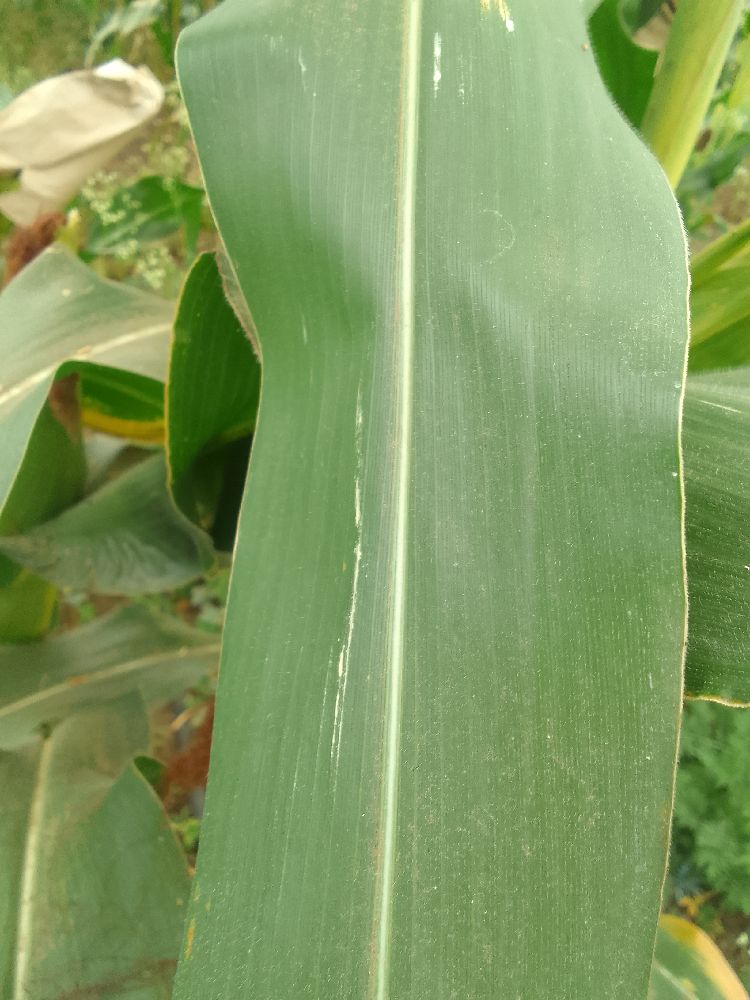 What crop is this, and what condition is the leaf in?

maize, healthy
